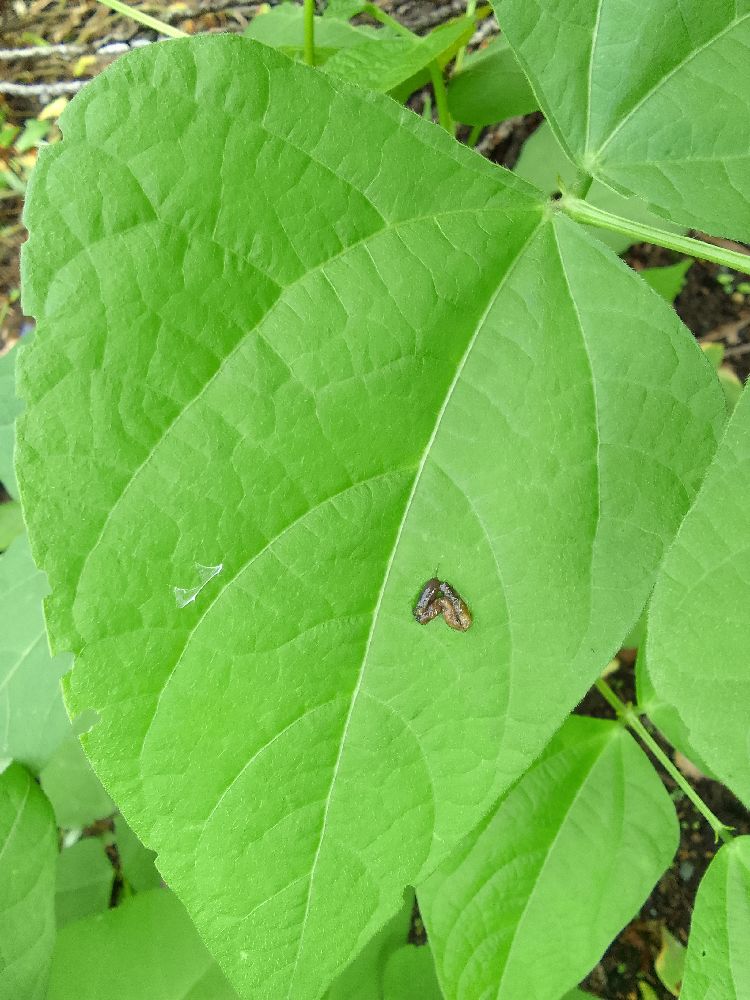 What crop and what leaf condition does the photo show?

common bean, healthy
